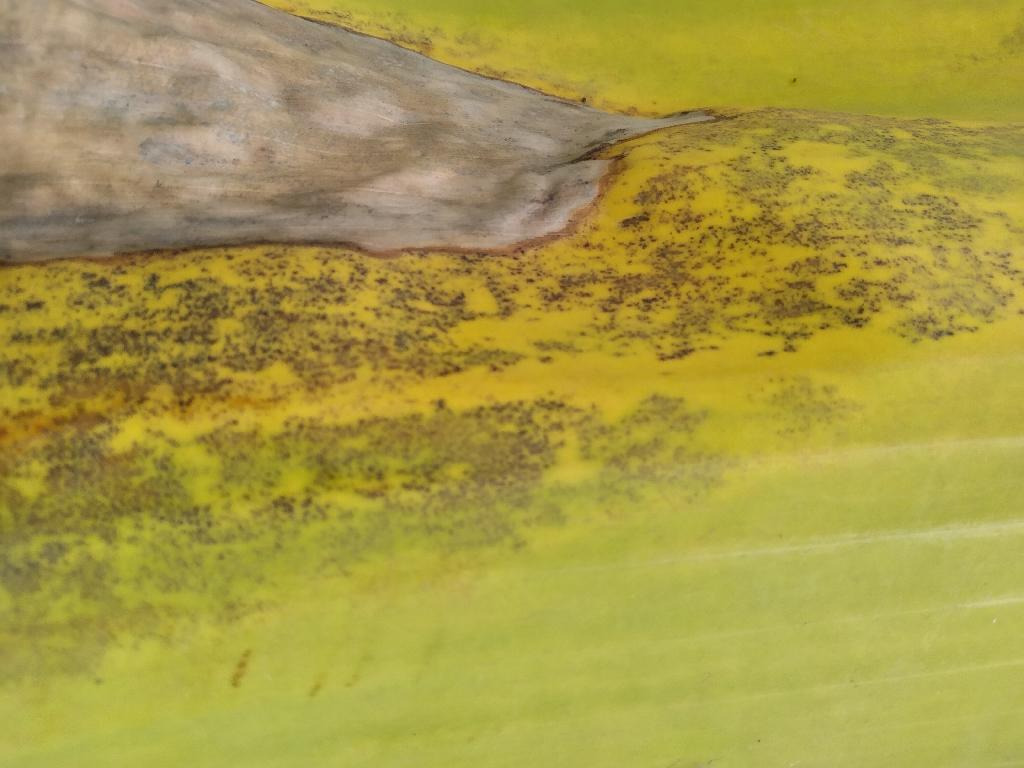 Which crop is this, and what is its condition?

banana, black sigatoka
